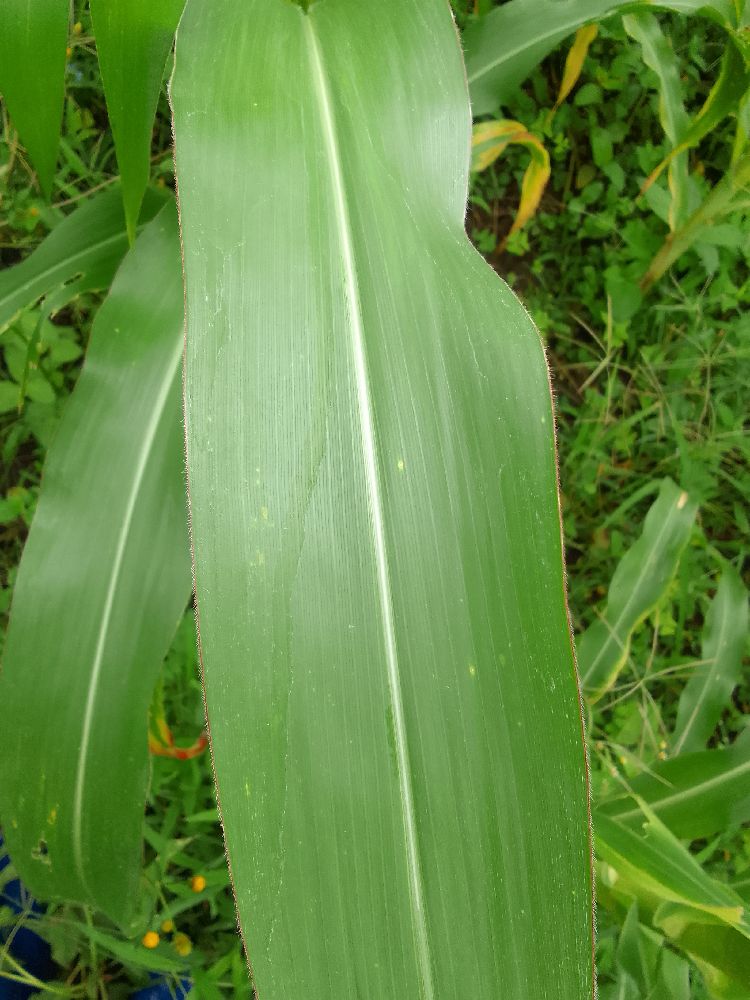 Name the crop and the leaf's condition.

maize, healthy
